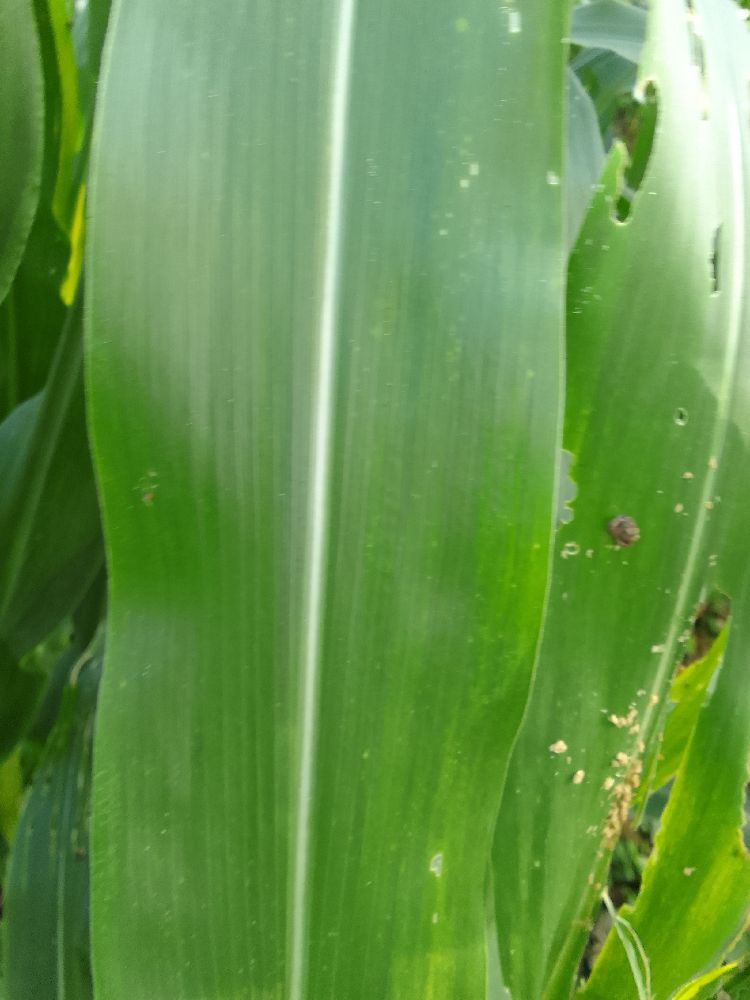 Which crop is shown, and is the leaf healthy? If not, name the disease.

maize, healthy
